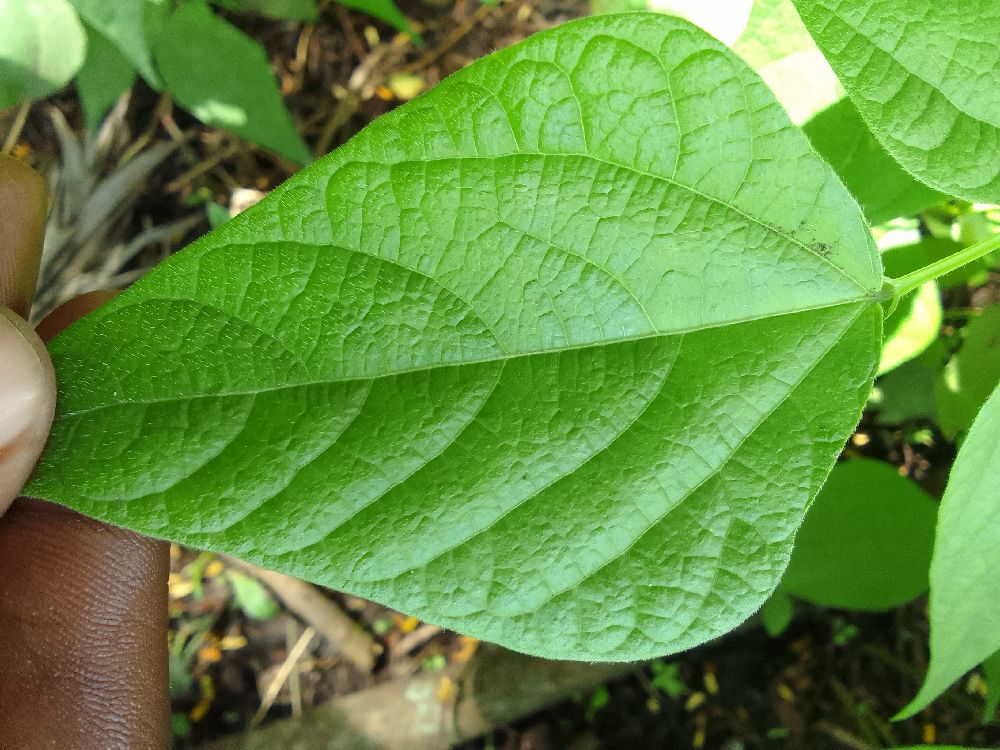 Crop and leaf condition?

common bean, healthy
